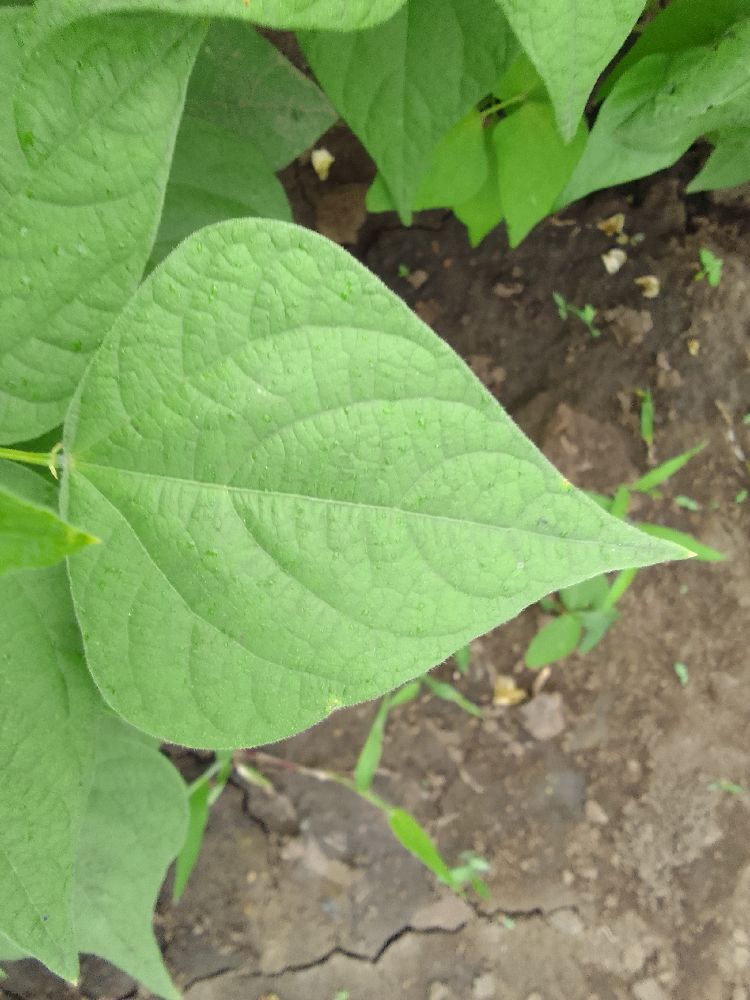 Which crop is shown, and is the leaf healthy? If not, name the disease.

common bean, healthy
